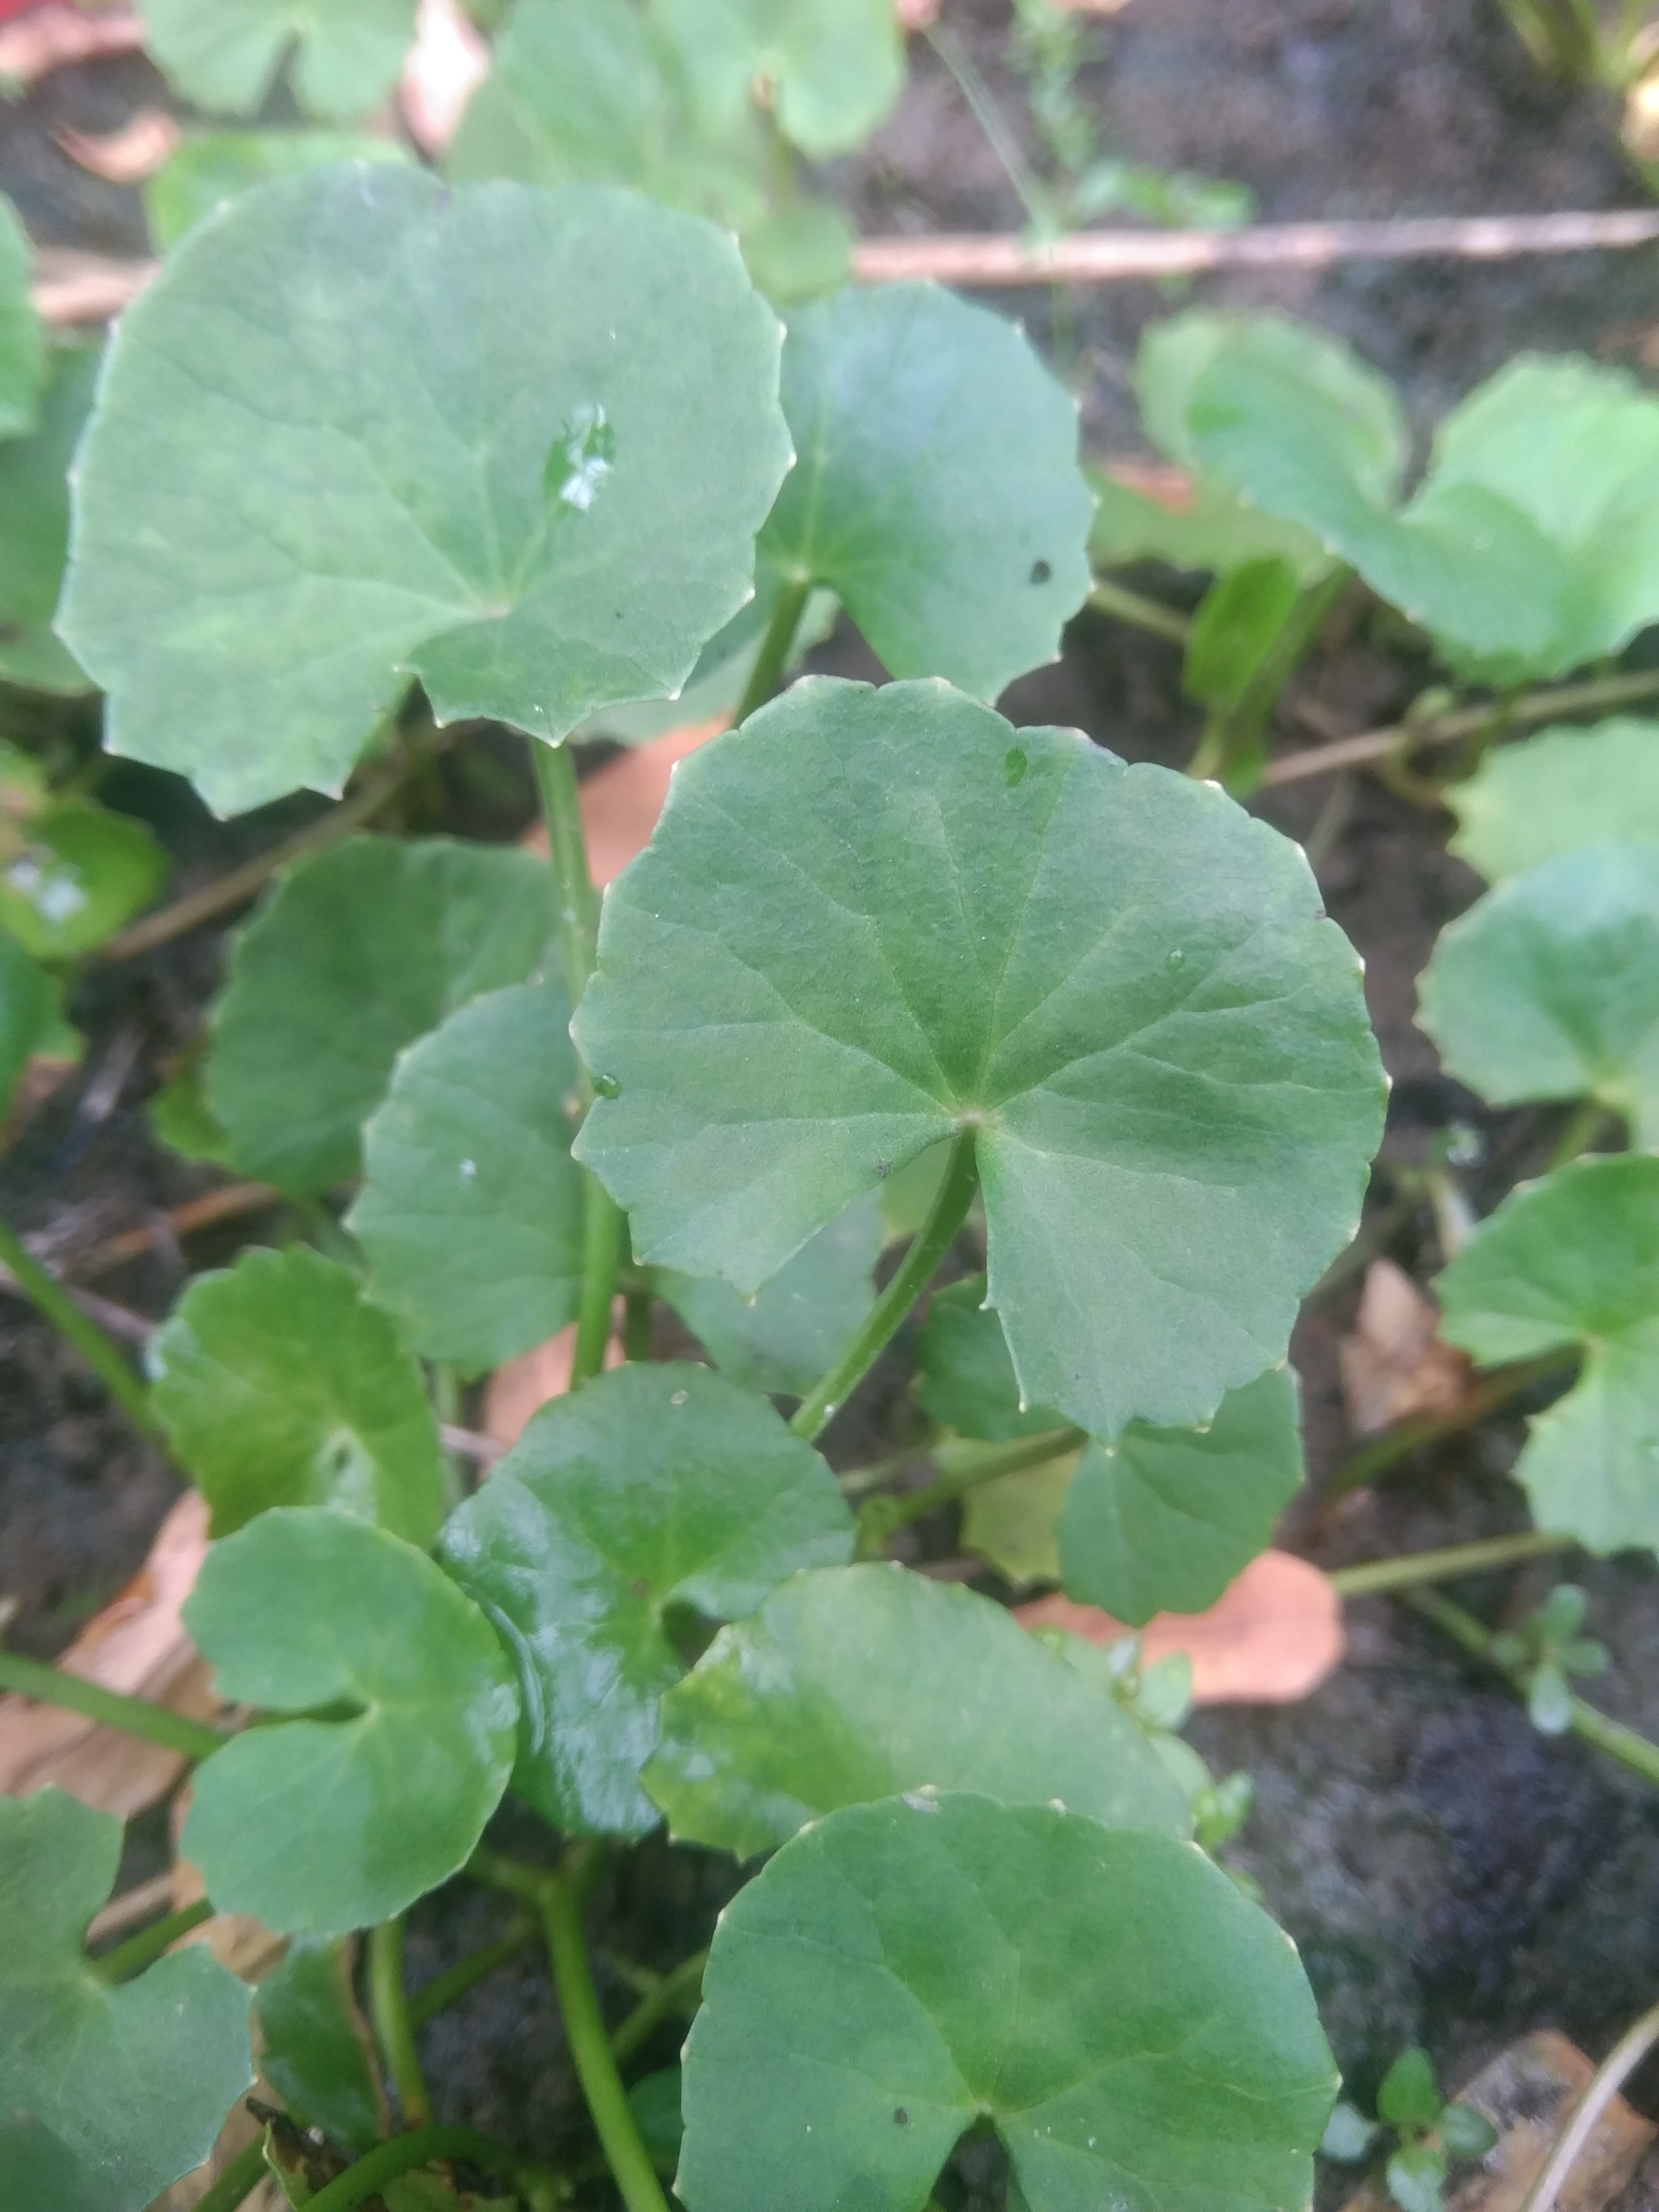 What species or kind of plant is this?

thankuni
